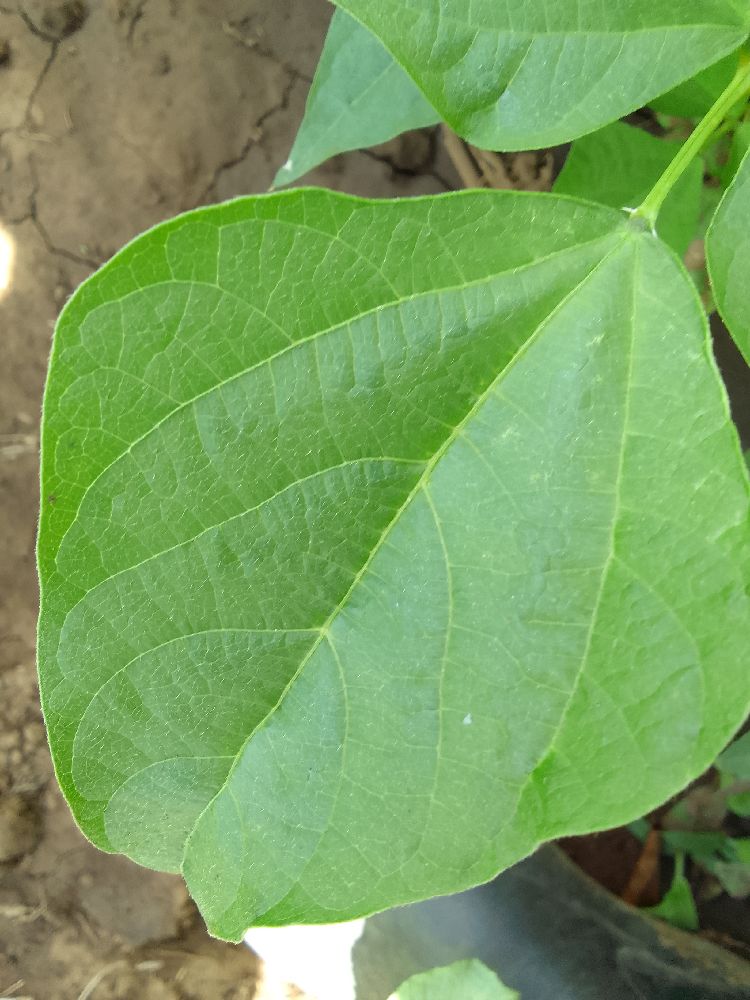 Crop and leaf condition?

common bean, healthy
